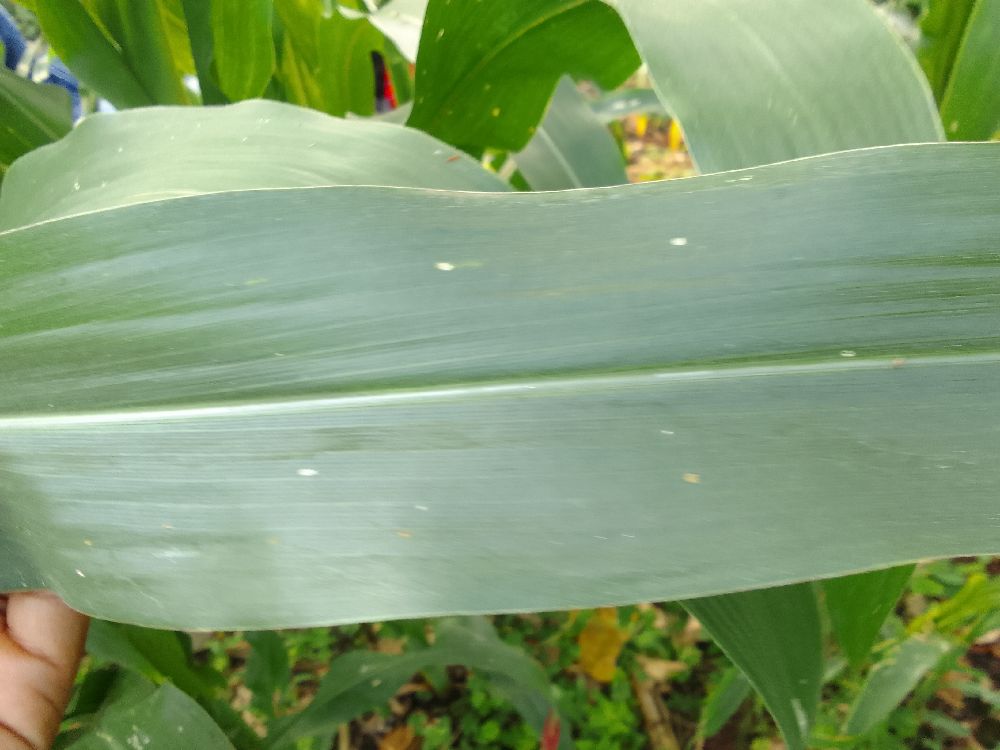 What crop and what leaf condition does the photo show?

maize, healthy
